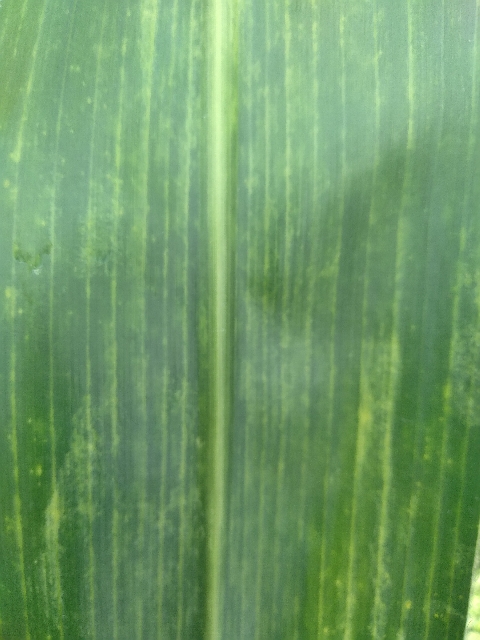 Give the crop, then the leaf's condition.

maize, maize lethal necrosis
